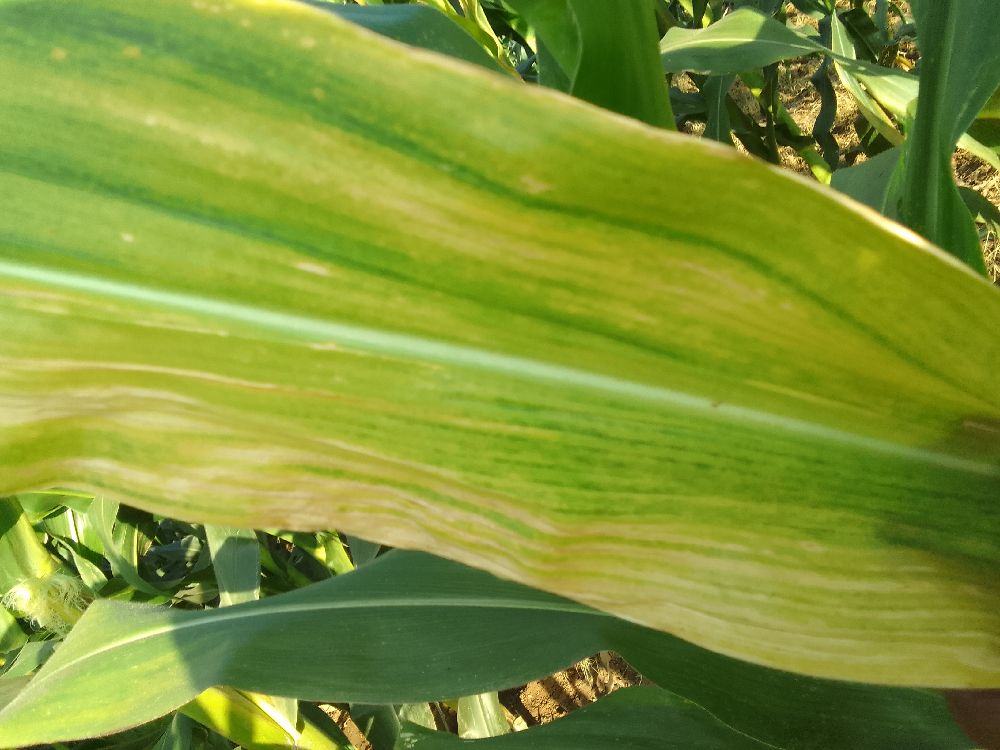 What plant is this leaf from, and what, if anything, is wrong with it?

maize, maize lethal necrosis
